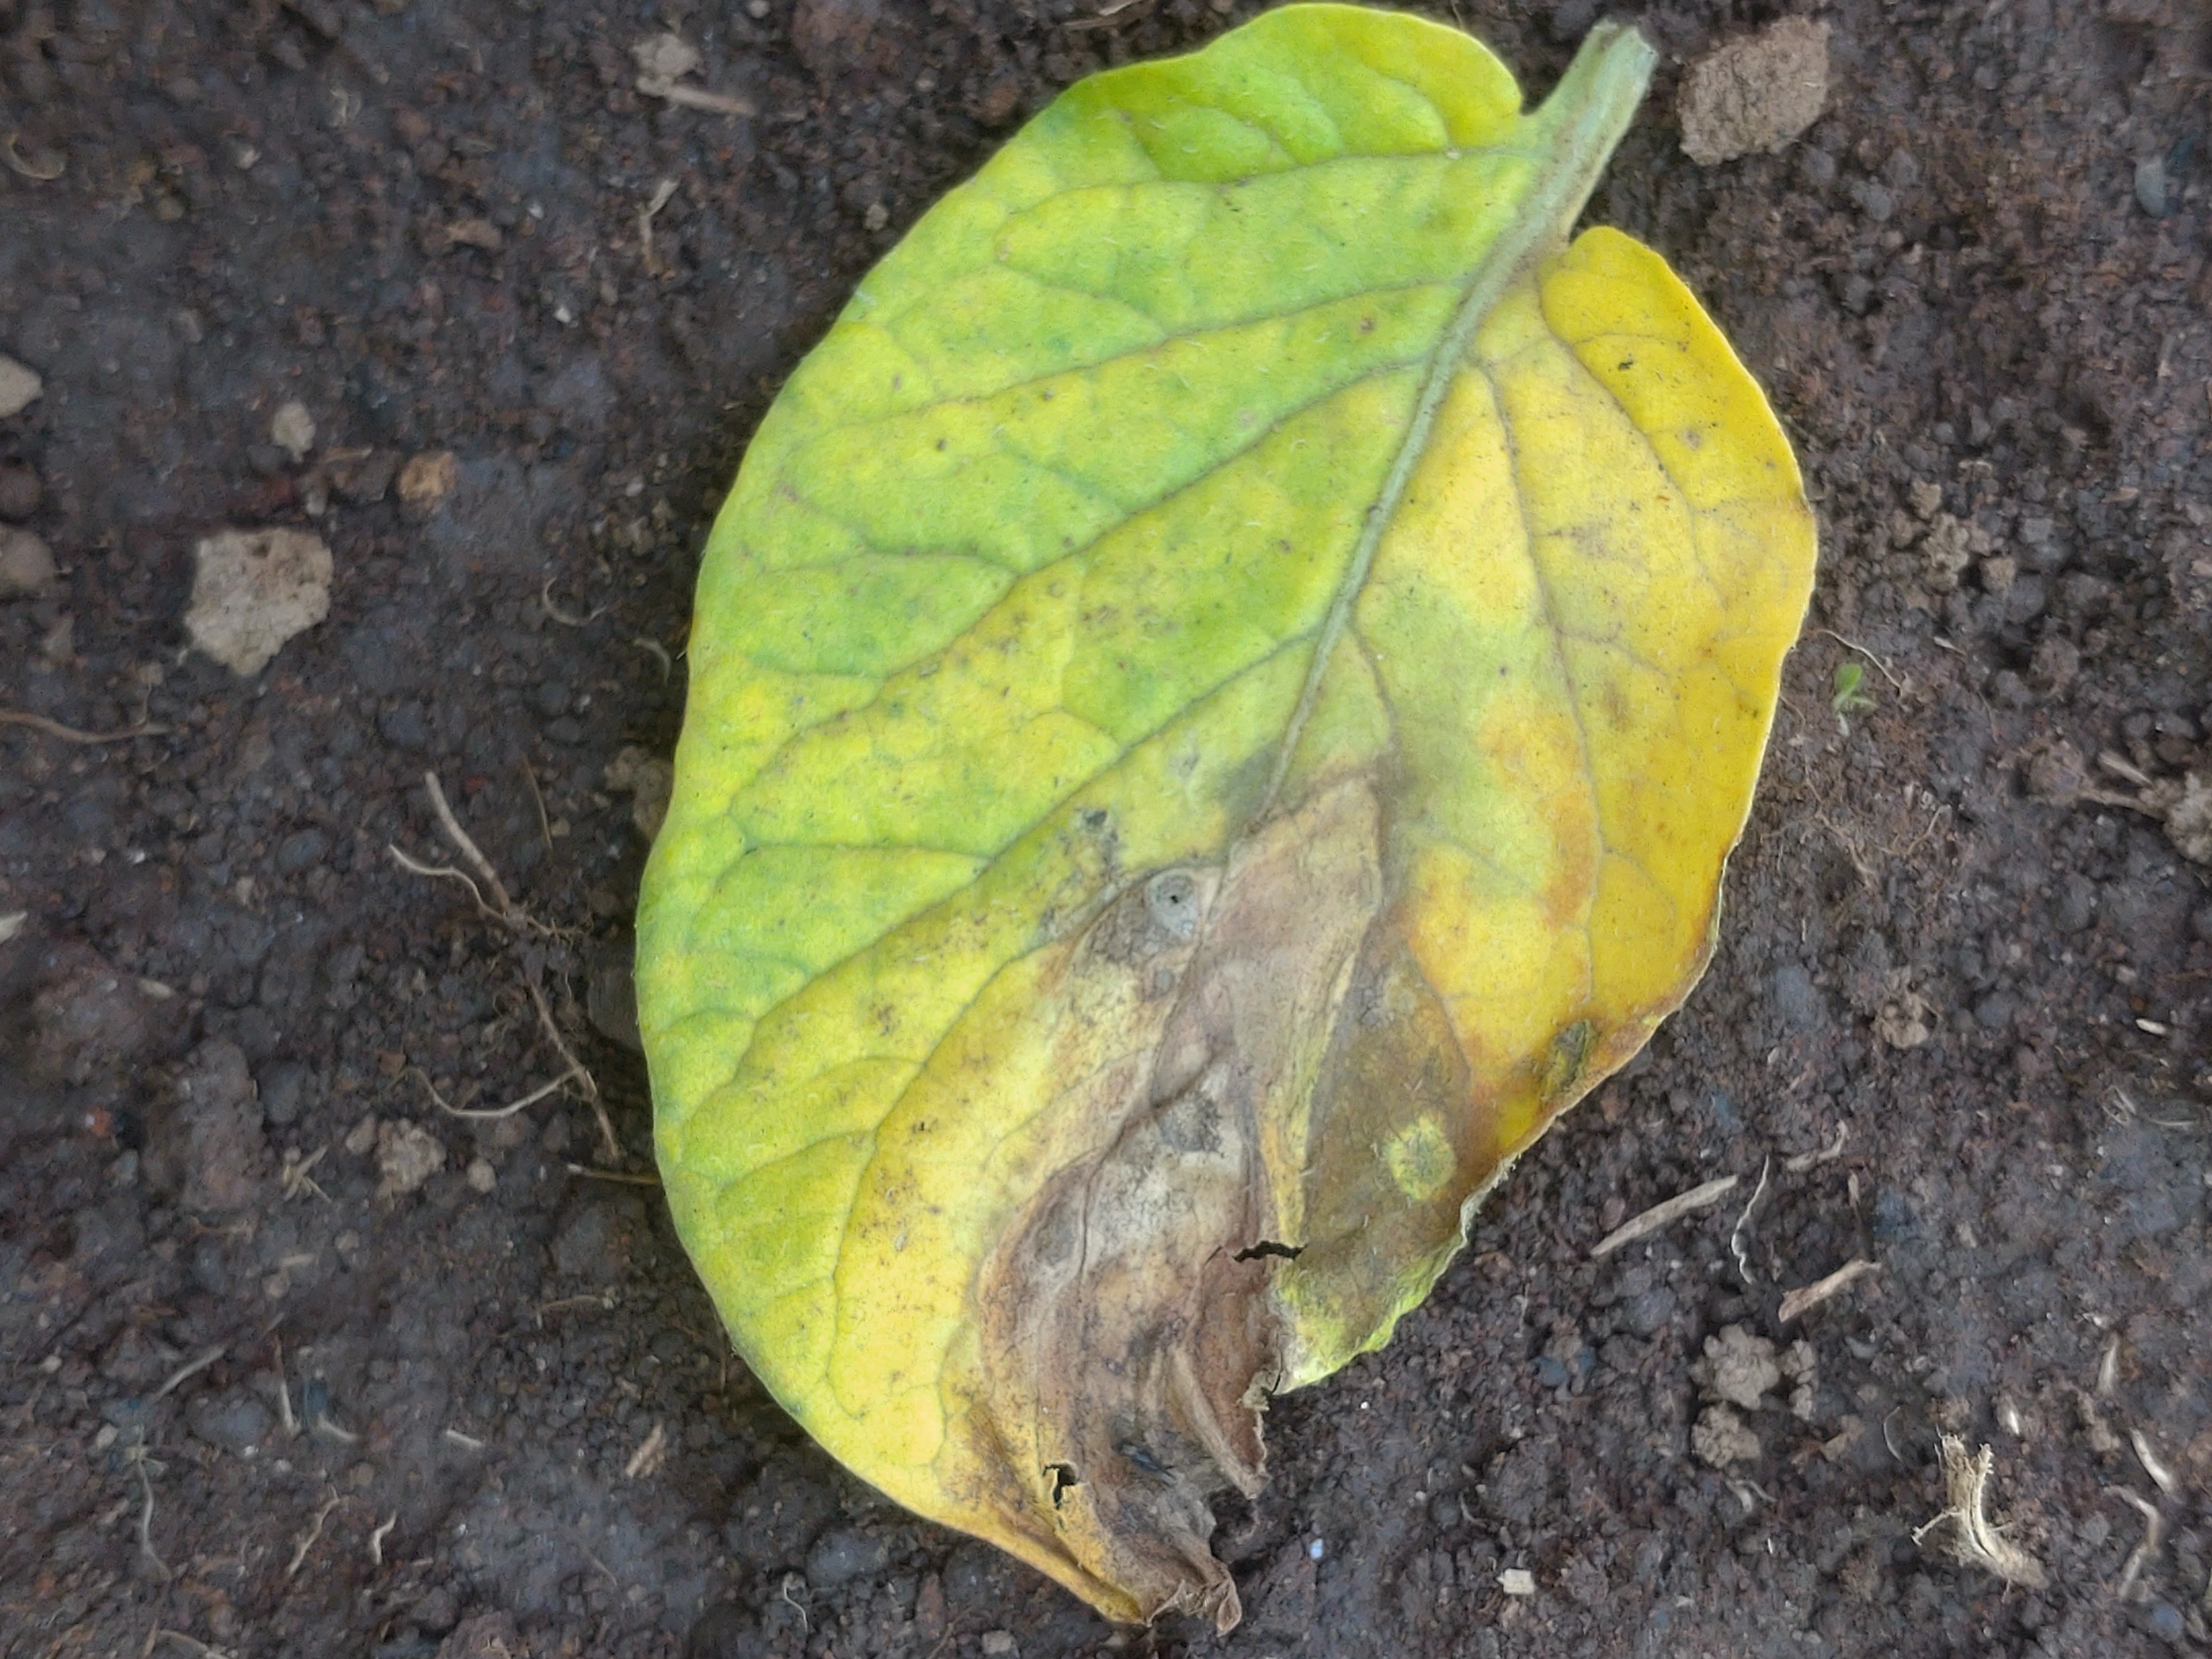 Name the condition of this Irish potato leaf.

late blight
